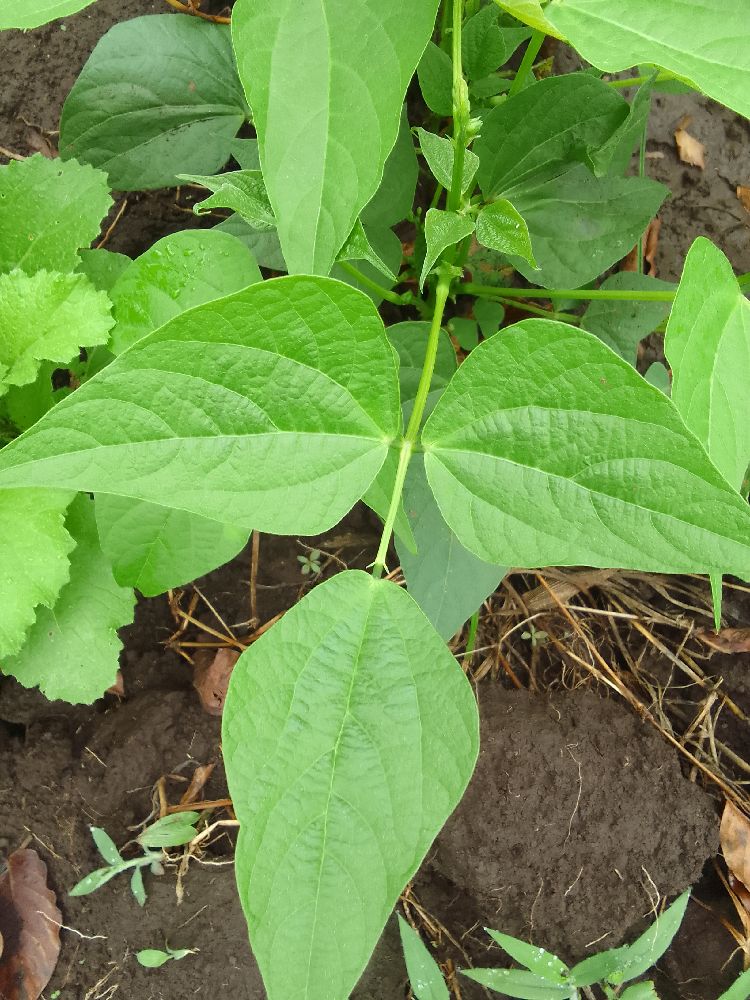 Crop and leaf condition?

common bean, healthy
